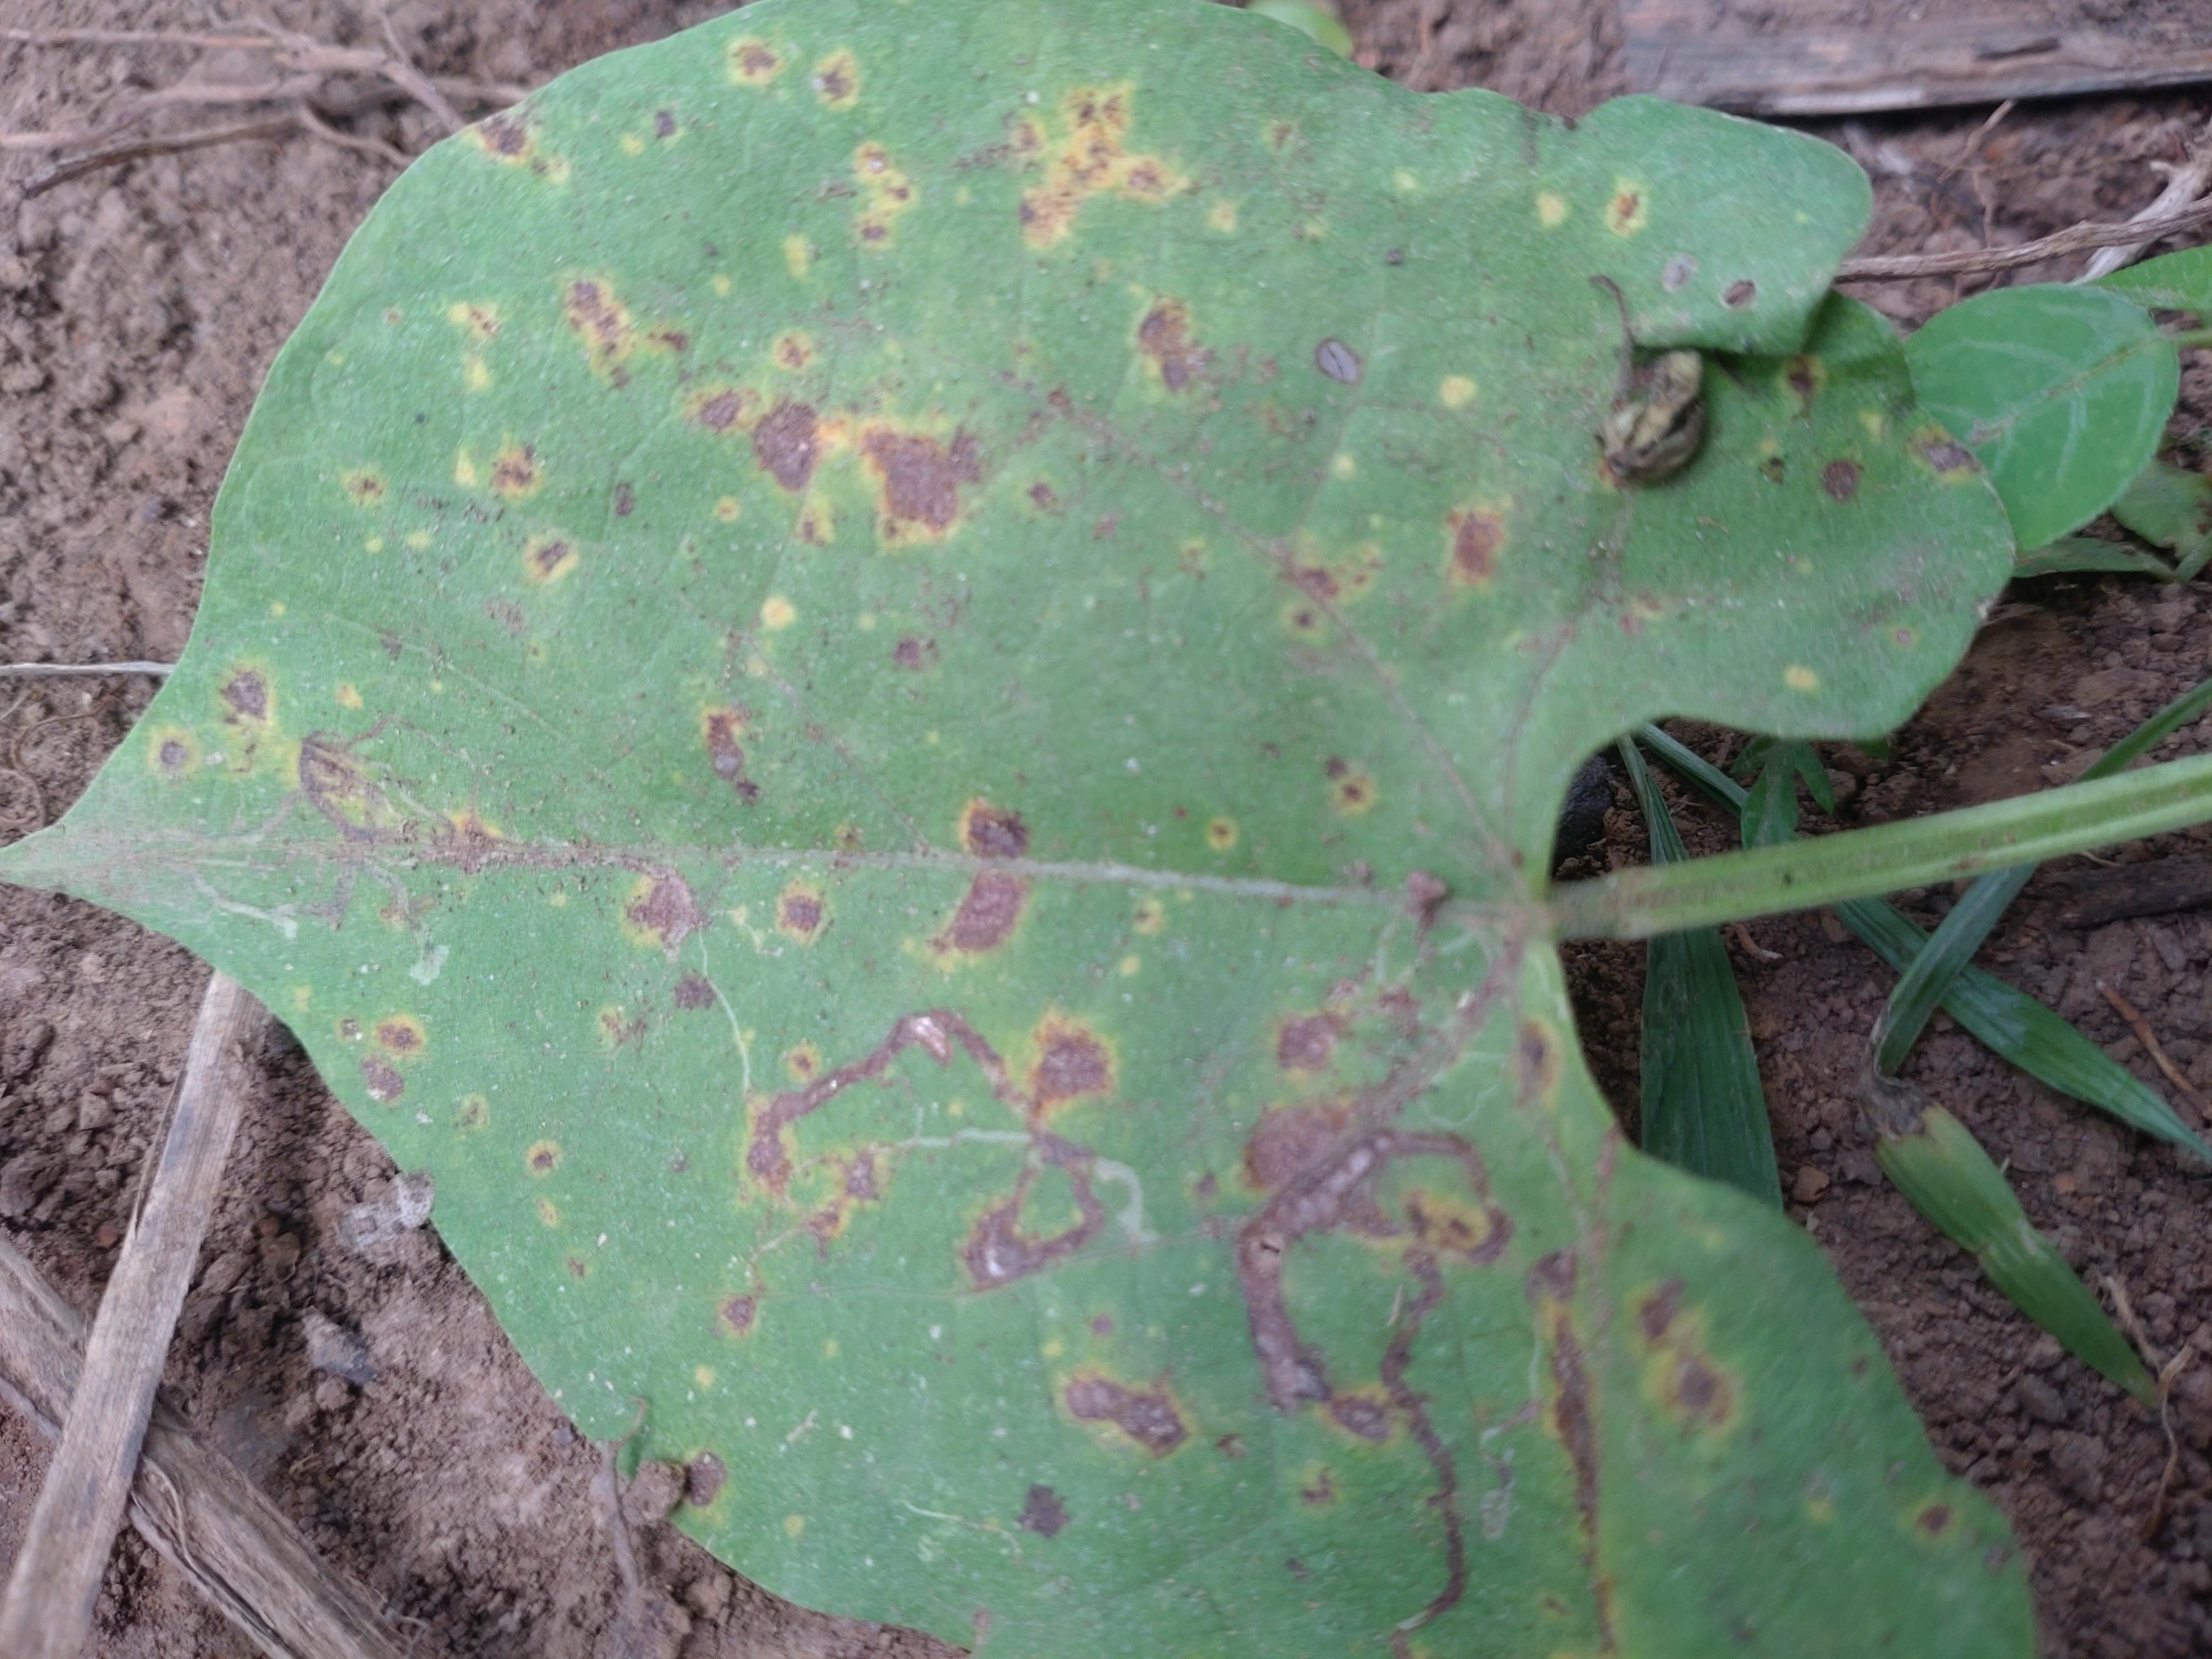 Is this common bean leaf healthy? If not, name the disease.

rust
